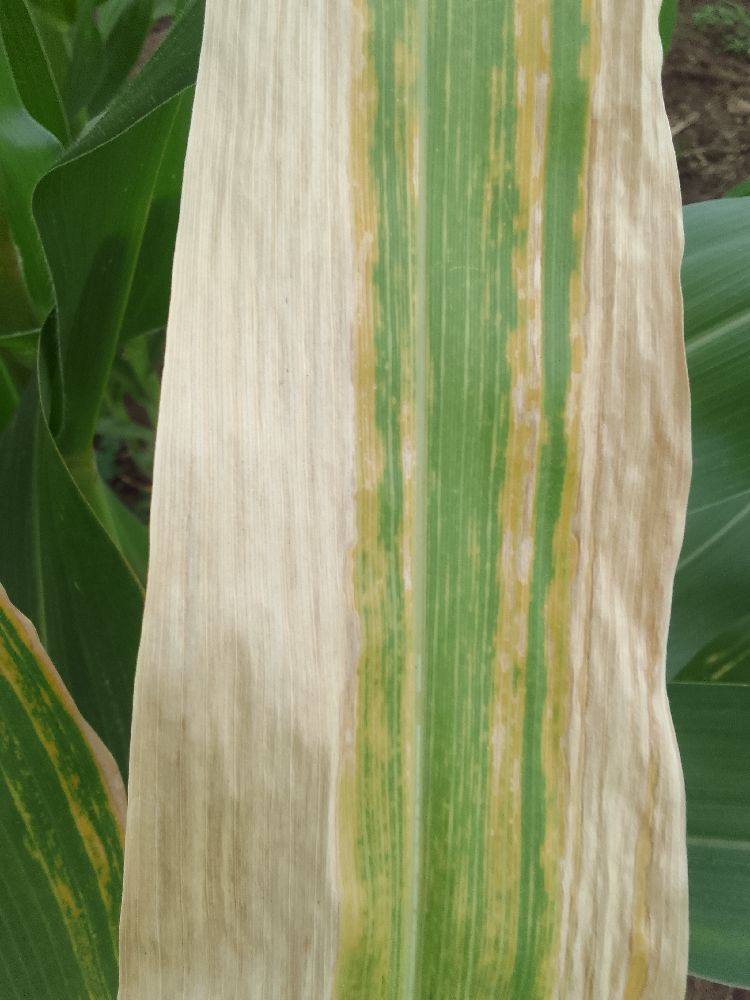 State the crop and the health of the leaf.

maize, maize lethal necrosis
